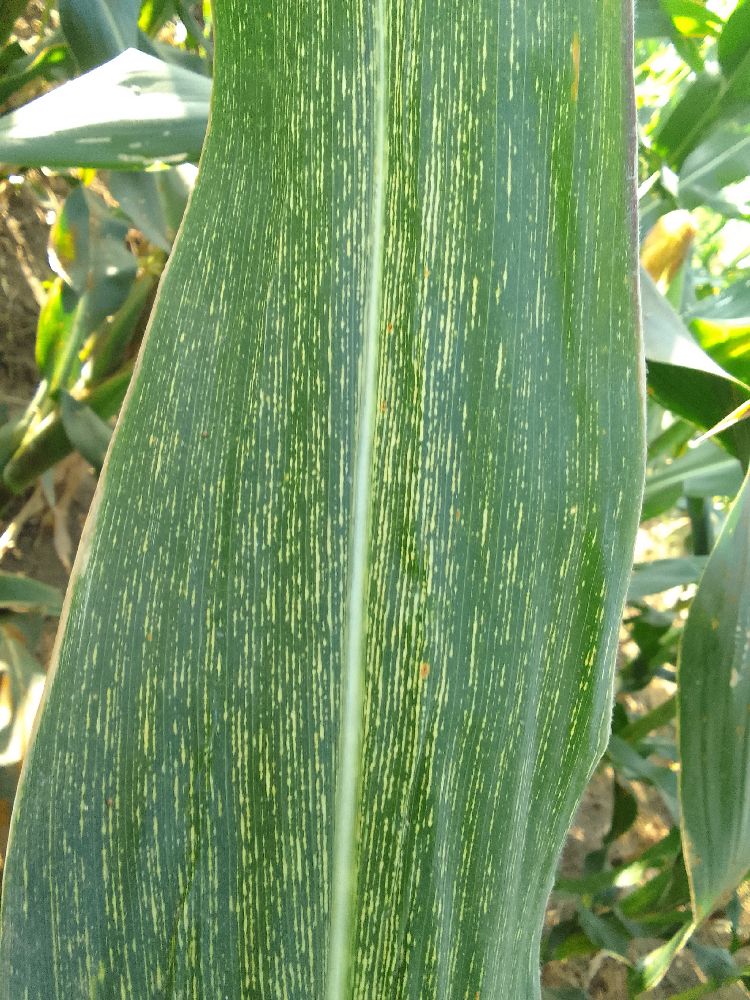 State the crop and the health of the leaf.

maize, maize streak virus
